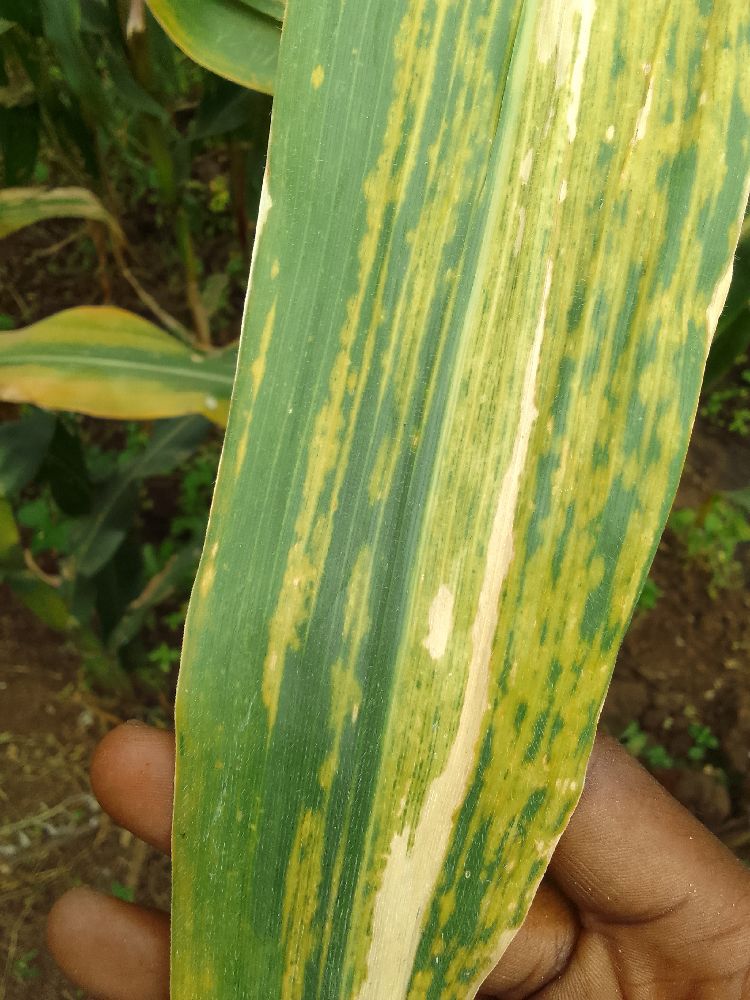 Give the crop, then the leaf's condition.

maize, maize lethal necrosis
